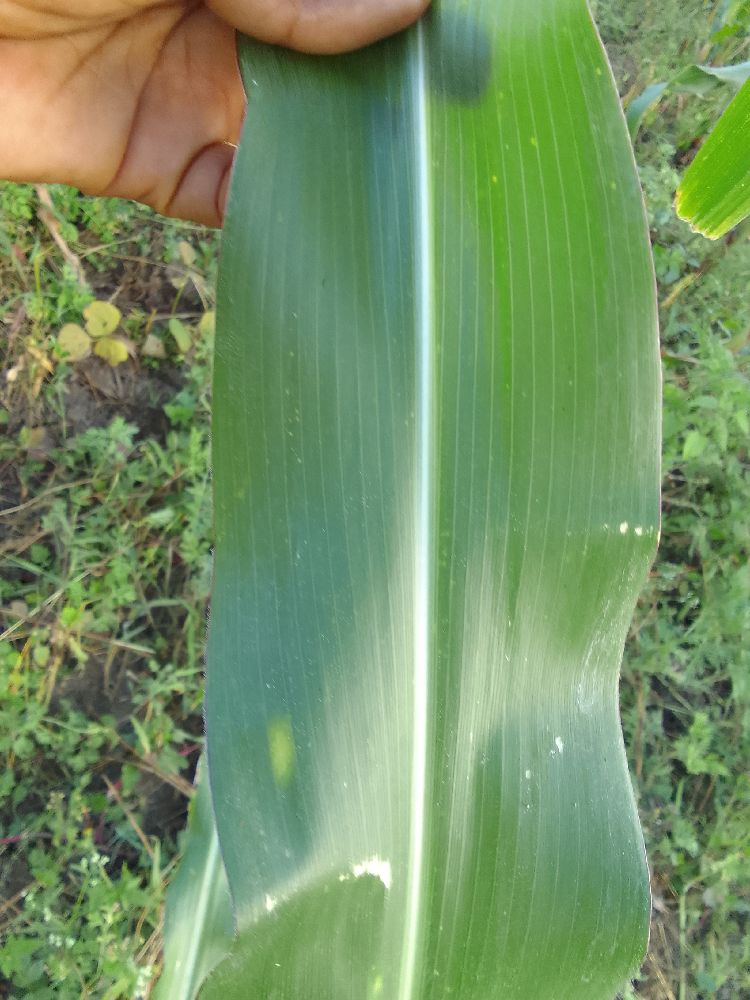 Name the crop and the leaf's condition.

maize, healthy
